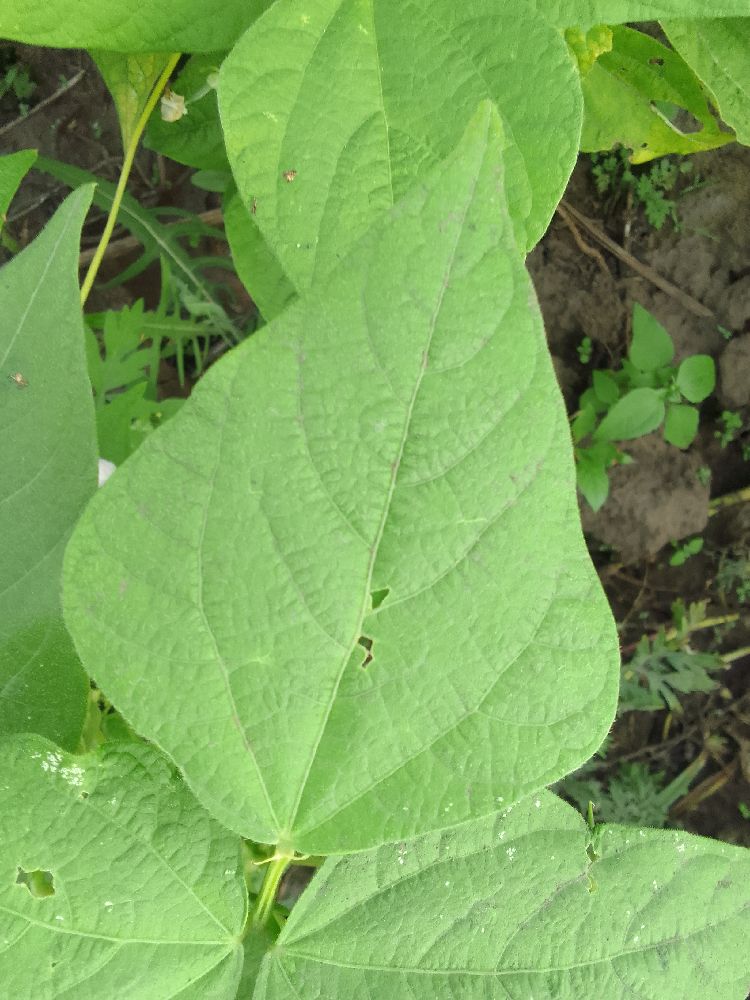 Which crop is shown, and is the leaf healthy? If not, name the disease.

common bean, healthy
